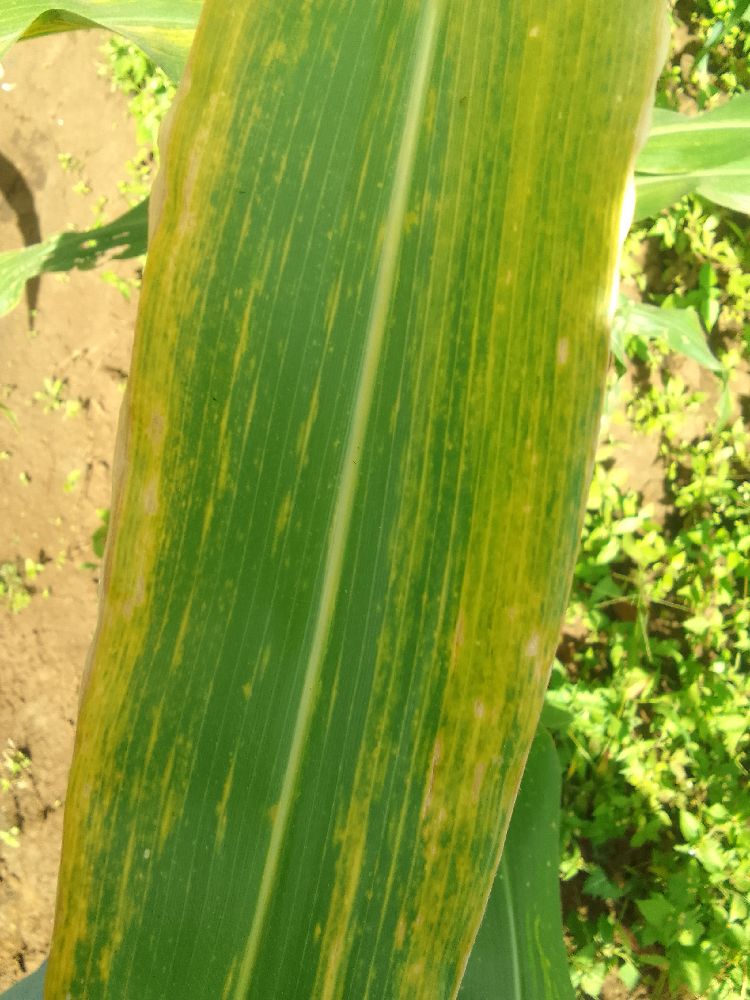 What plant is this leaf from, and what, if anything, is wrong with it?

maize, maize lethal necrosis
